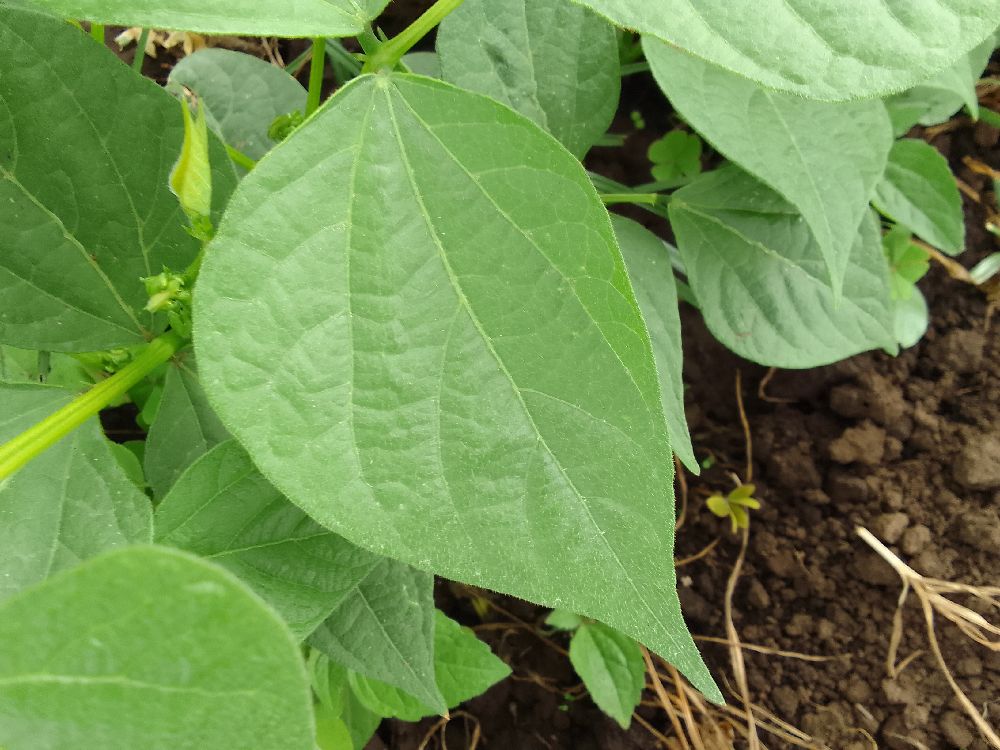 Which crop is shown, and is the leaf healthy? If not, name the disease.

common bean, healthy
